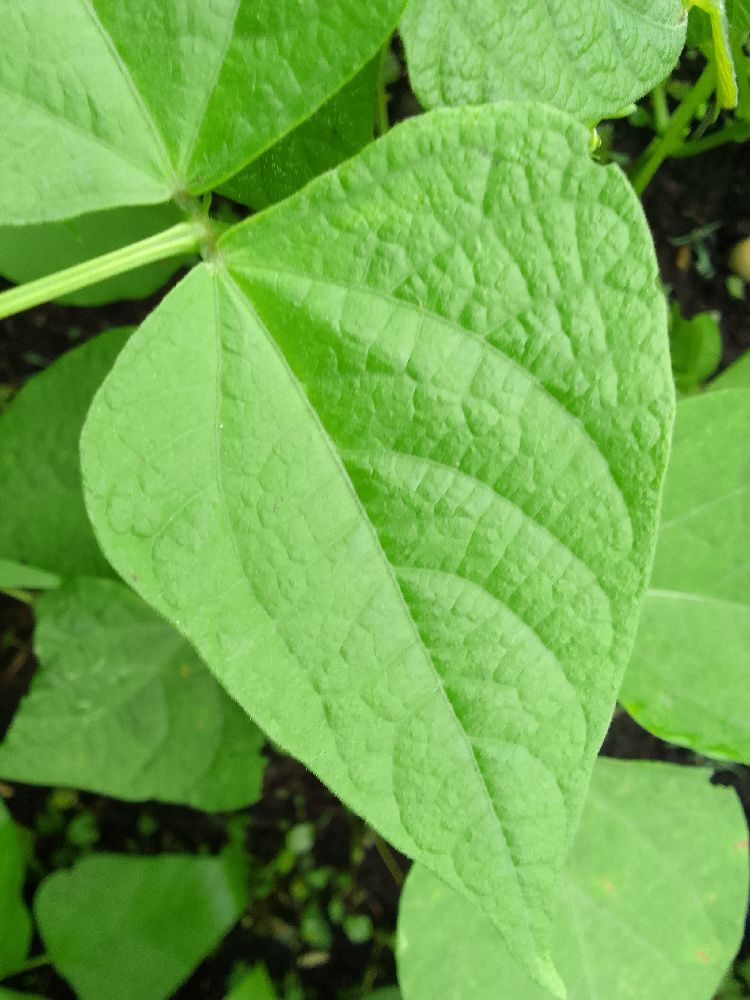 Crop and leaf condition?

common bean, healthy
